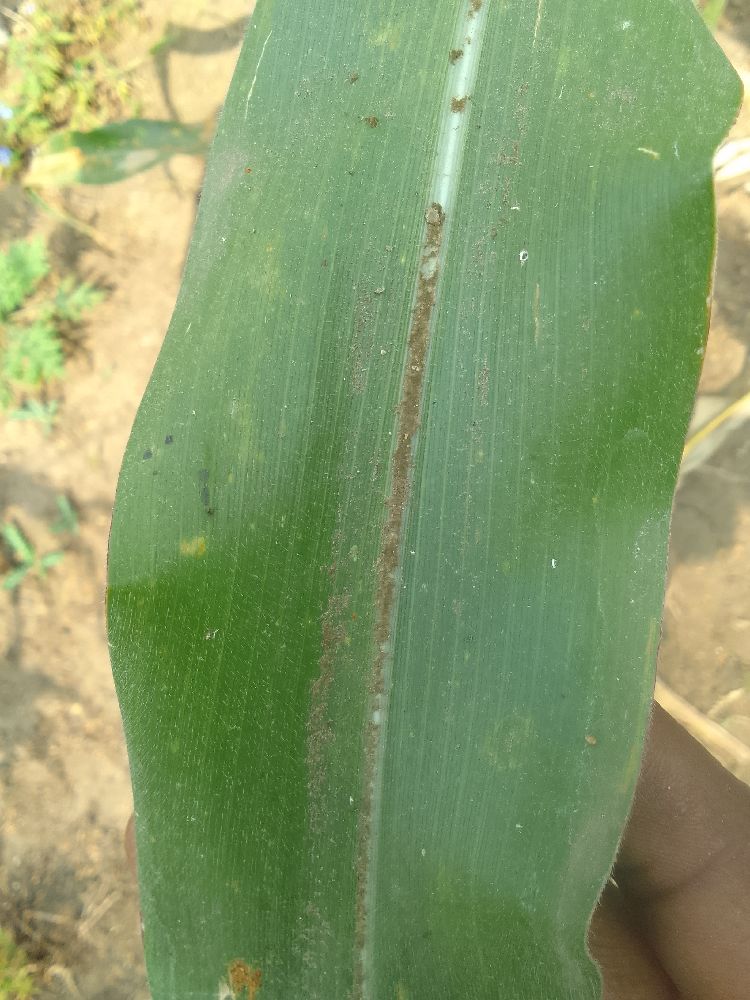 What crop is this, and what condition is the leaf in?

maize, healthy
